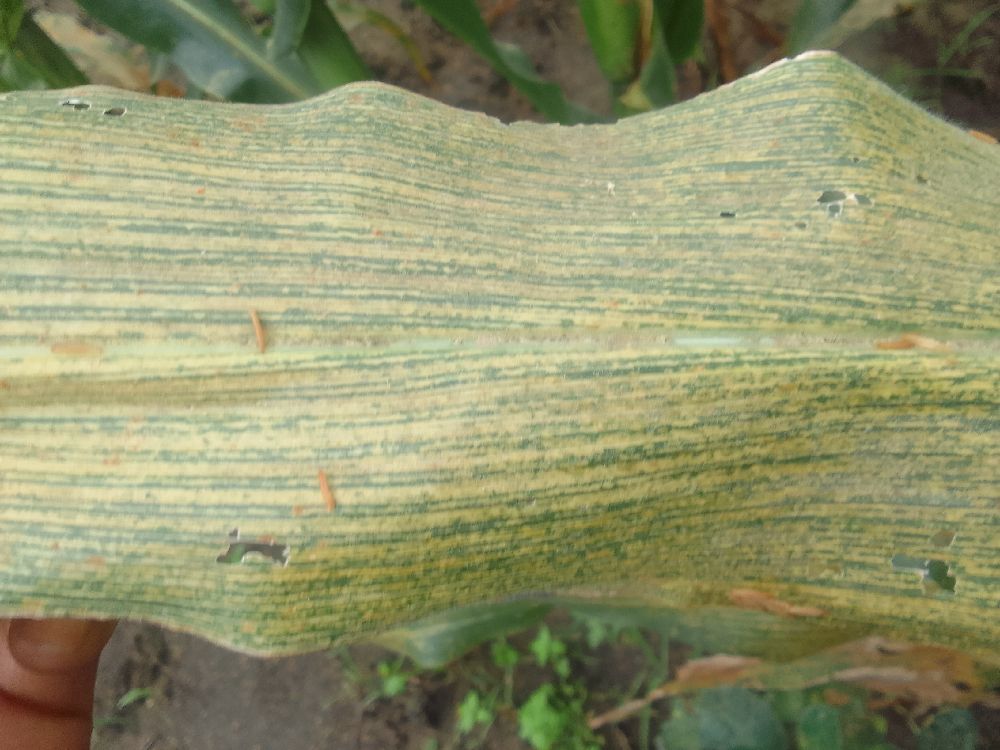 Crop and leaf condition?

maize, maize streak virus
